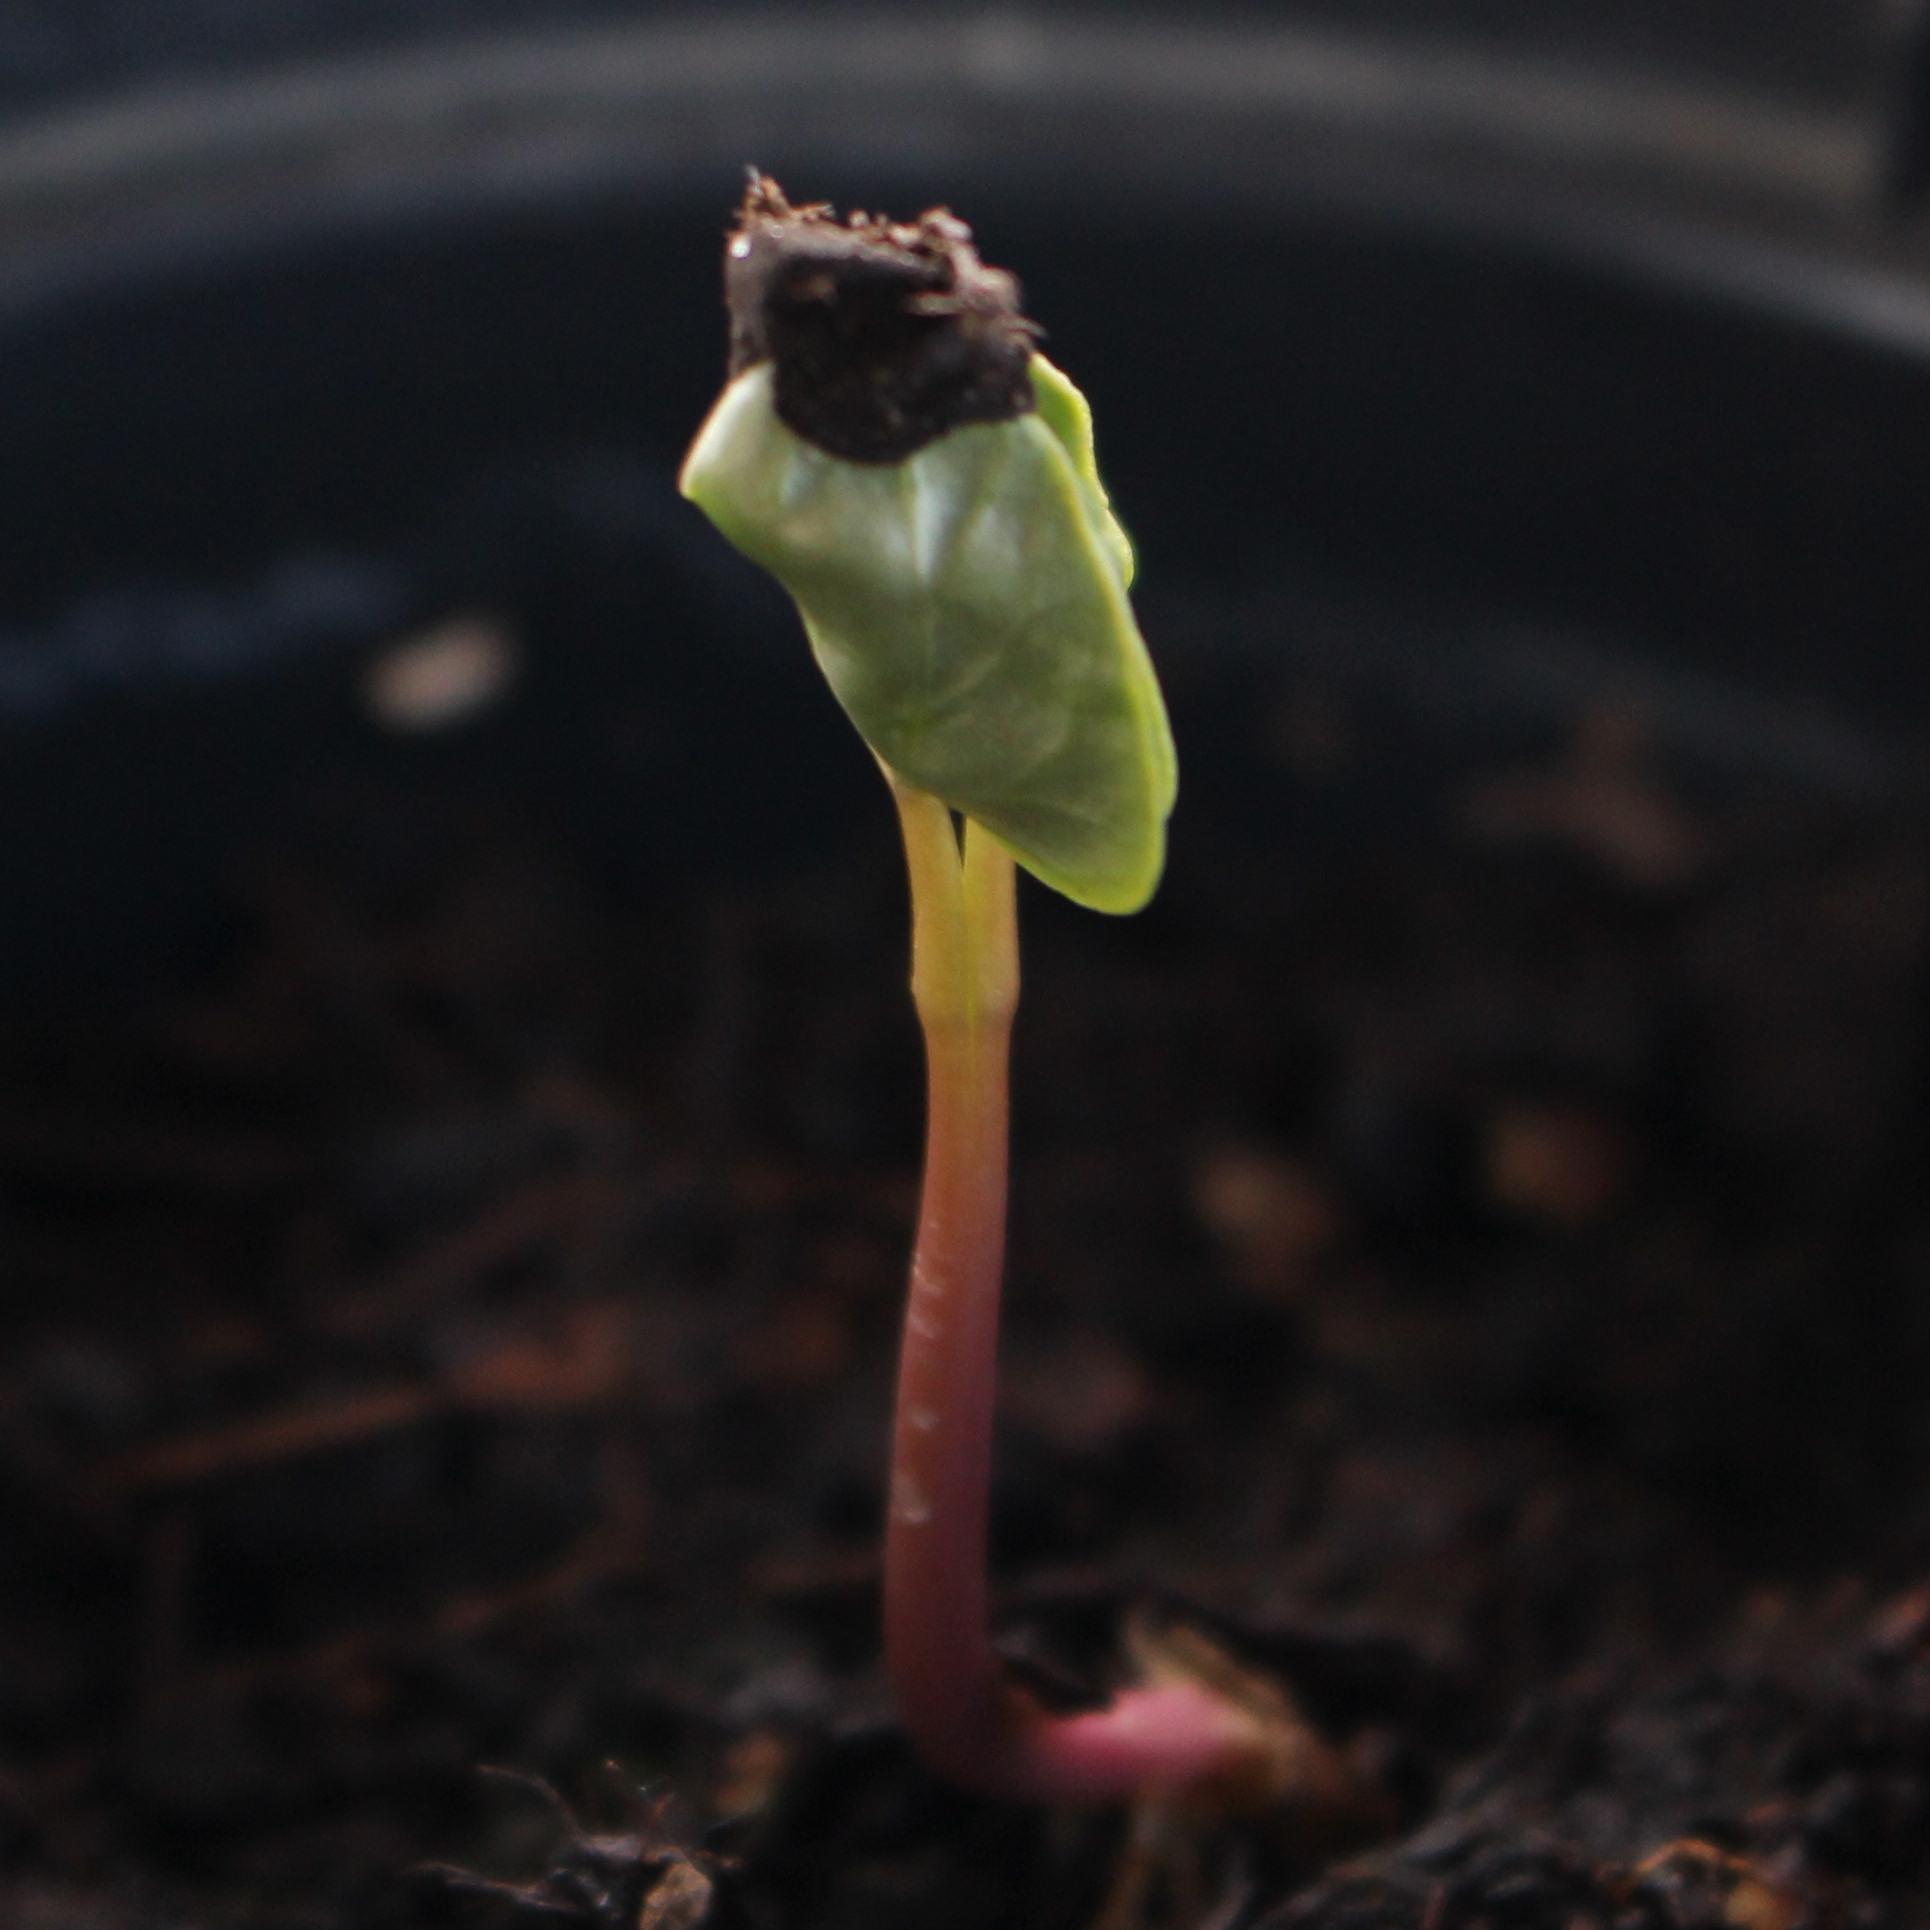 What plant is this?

Convolvulus arvensis
